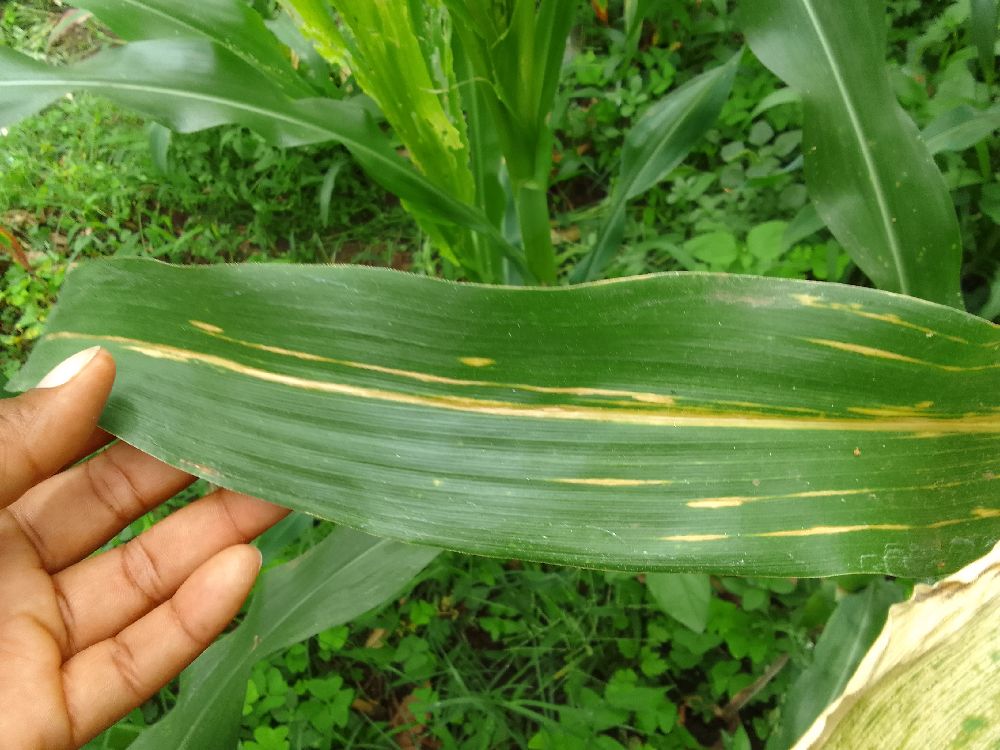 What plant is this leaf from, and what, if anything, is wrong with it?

maize, maize lethal necrosis
